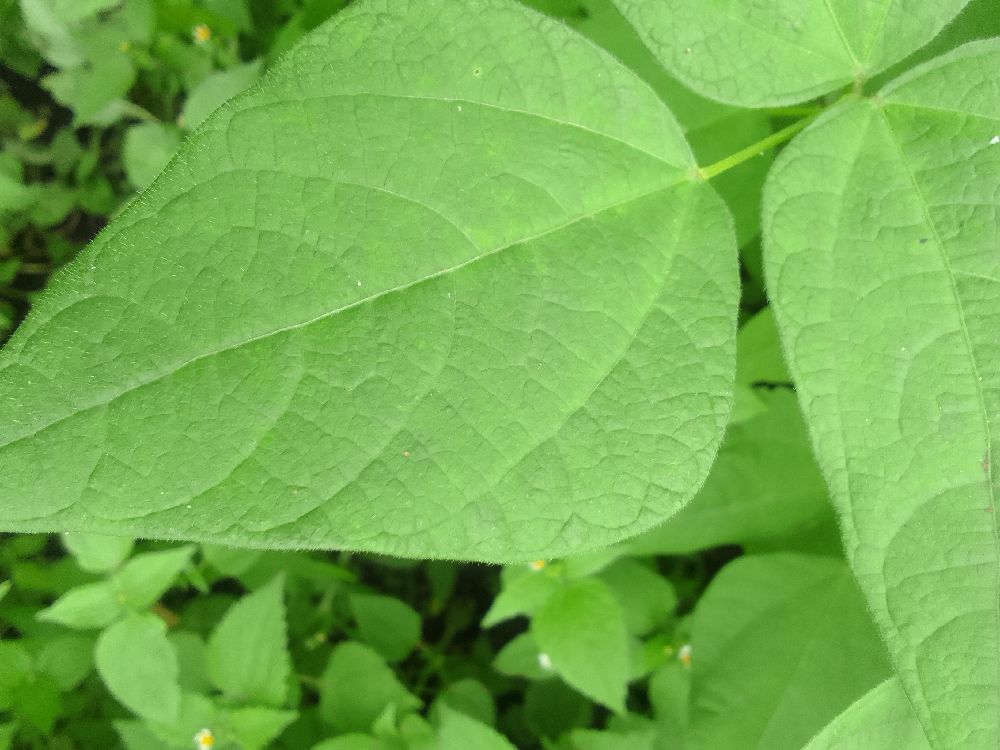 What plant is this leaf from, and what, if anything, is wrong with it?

common bean, healthy
